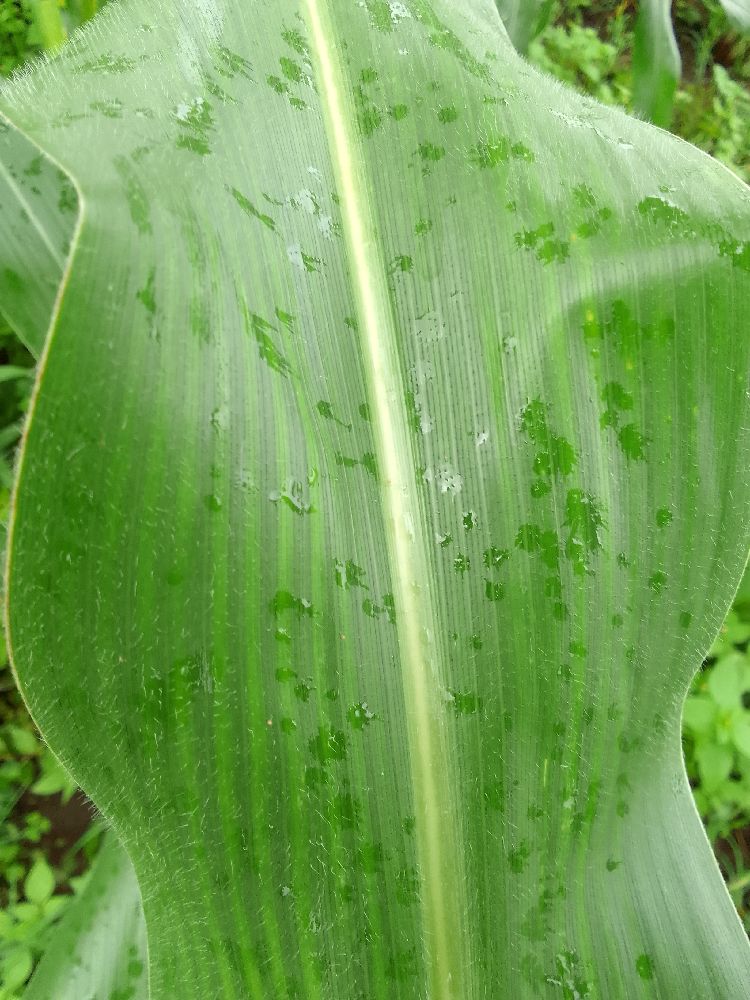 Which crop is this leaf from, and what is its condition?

maize, healthy
